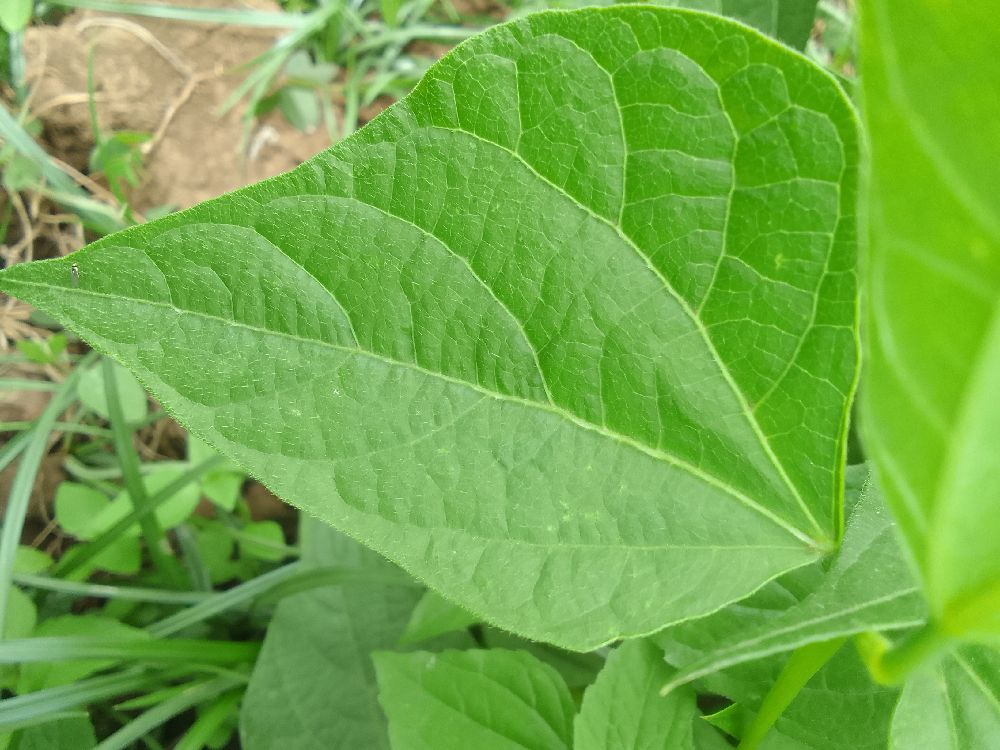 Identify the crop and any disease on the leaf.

common bean, healthy
